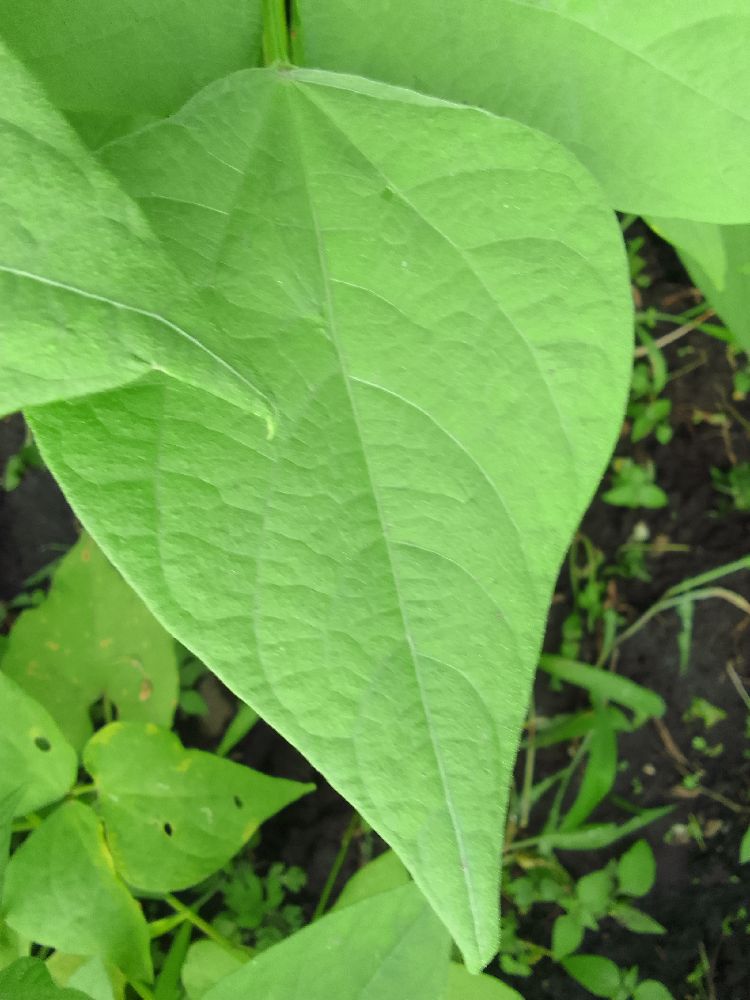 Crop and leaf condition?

common bean, healthy
